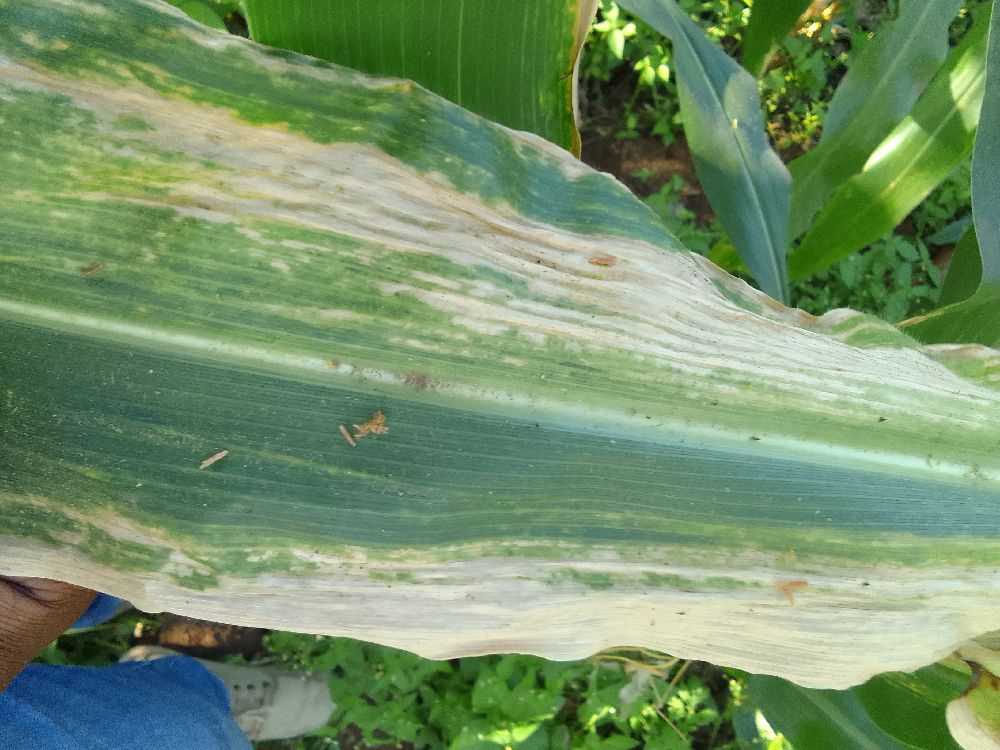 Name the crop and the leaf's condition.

maize, maize lethal necrosis
